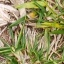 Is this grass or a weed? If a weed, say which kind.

grass
